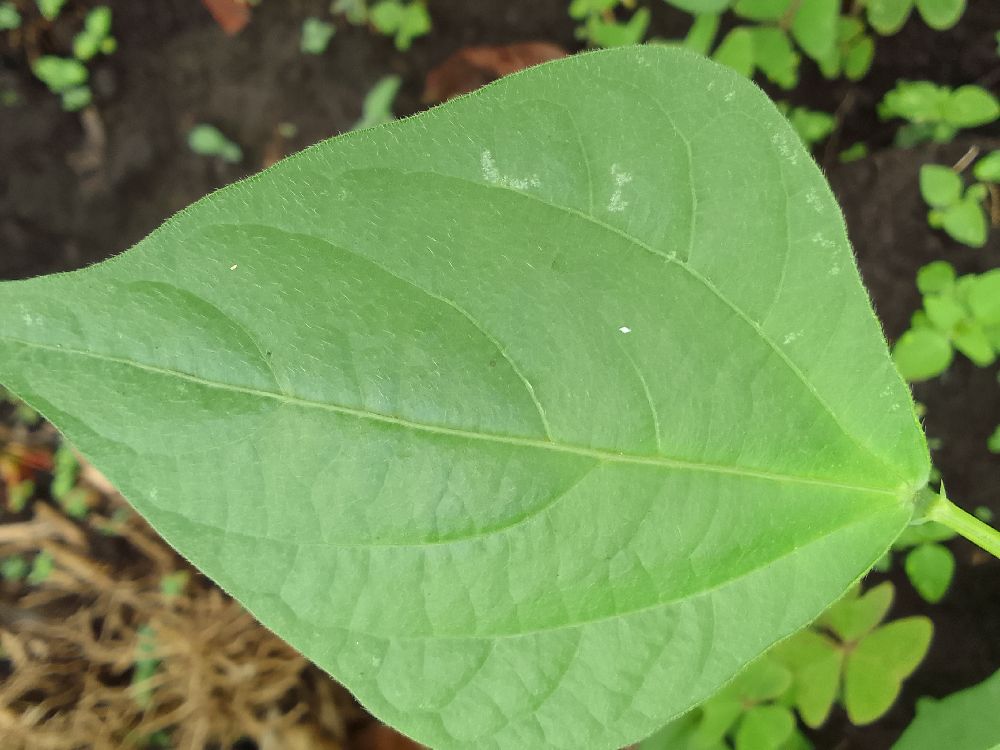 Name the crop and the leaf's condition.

common bean, healthy
